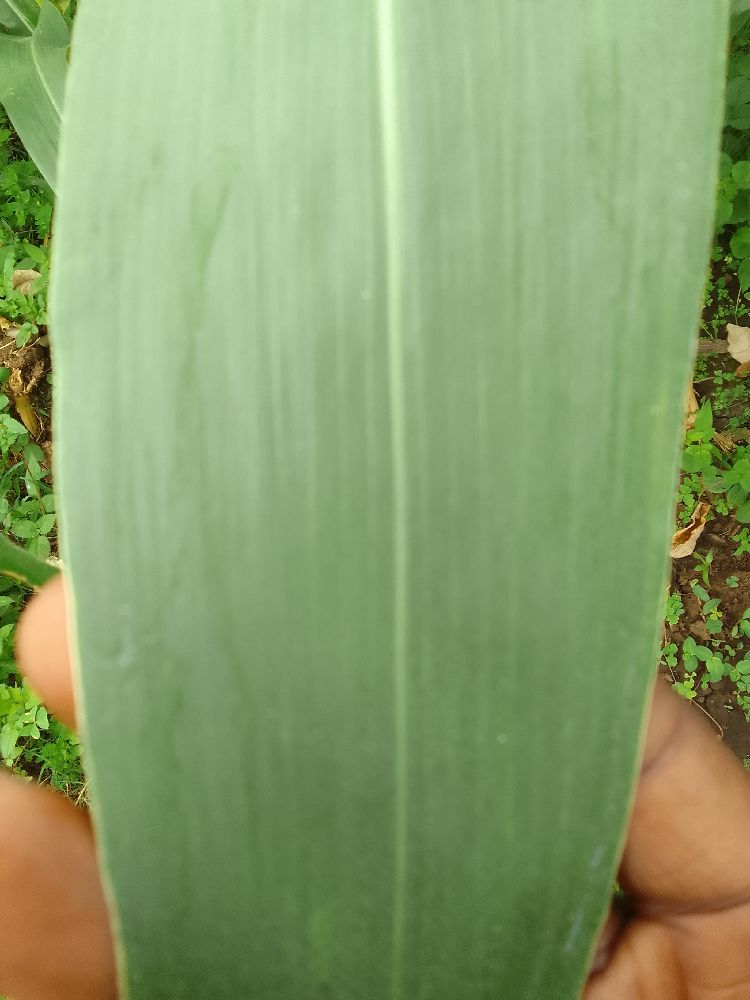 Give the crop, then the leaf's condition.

maize, healthy
